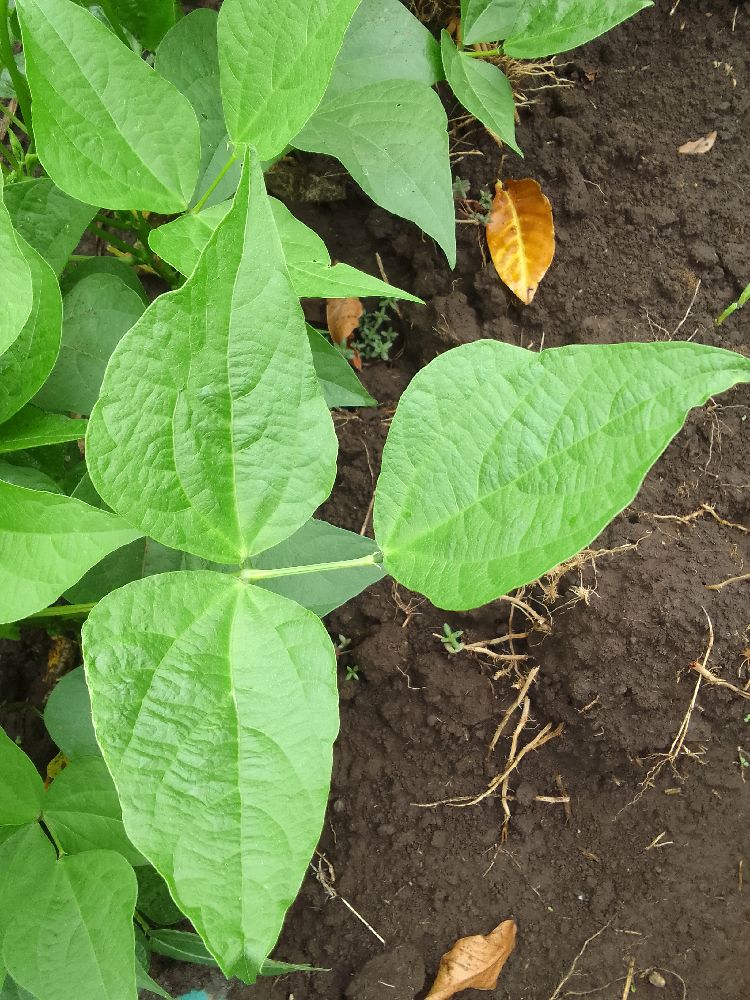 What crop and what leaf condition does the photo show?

common bean, healthy
